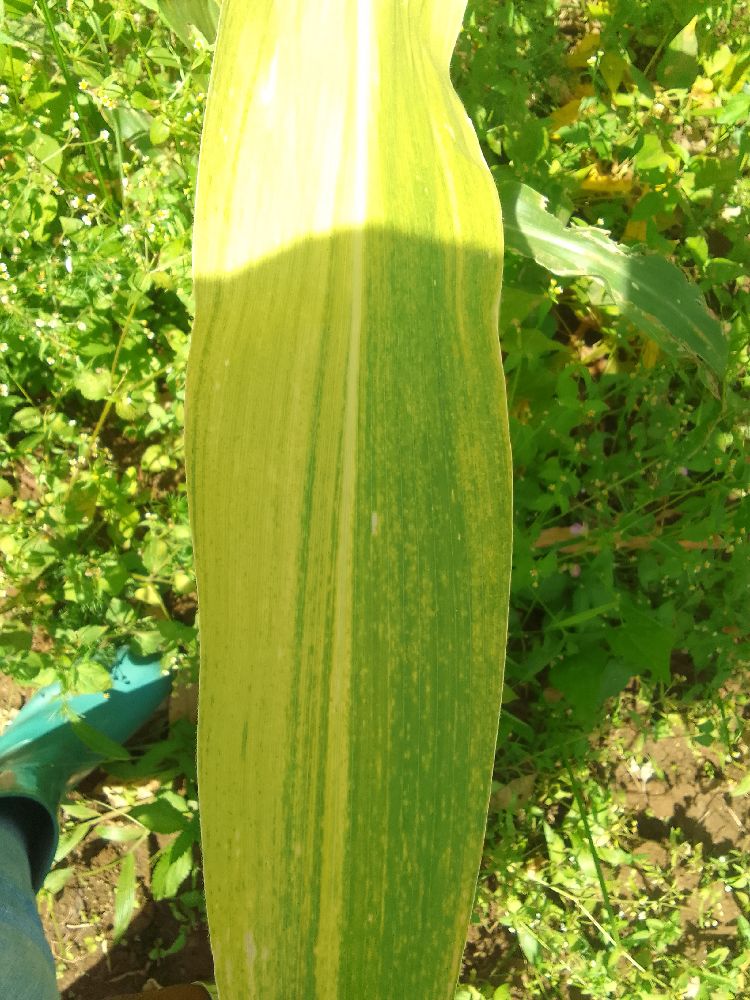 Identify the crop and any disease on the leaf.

maize, maize lethal necrosis
